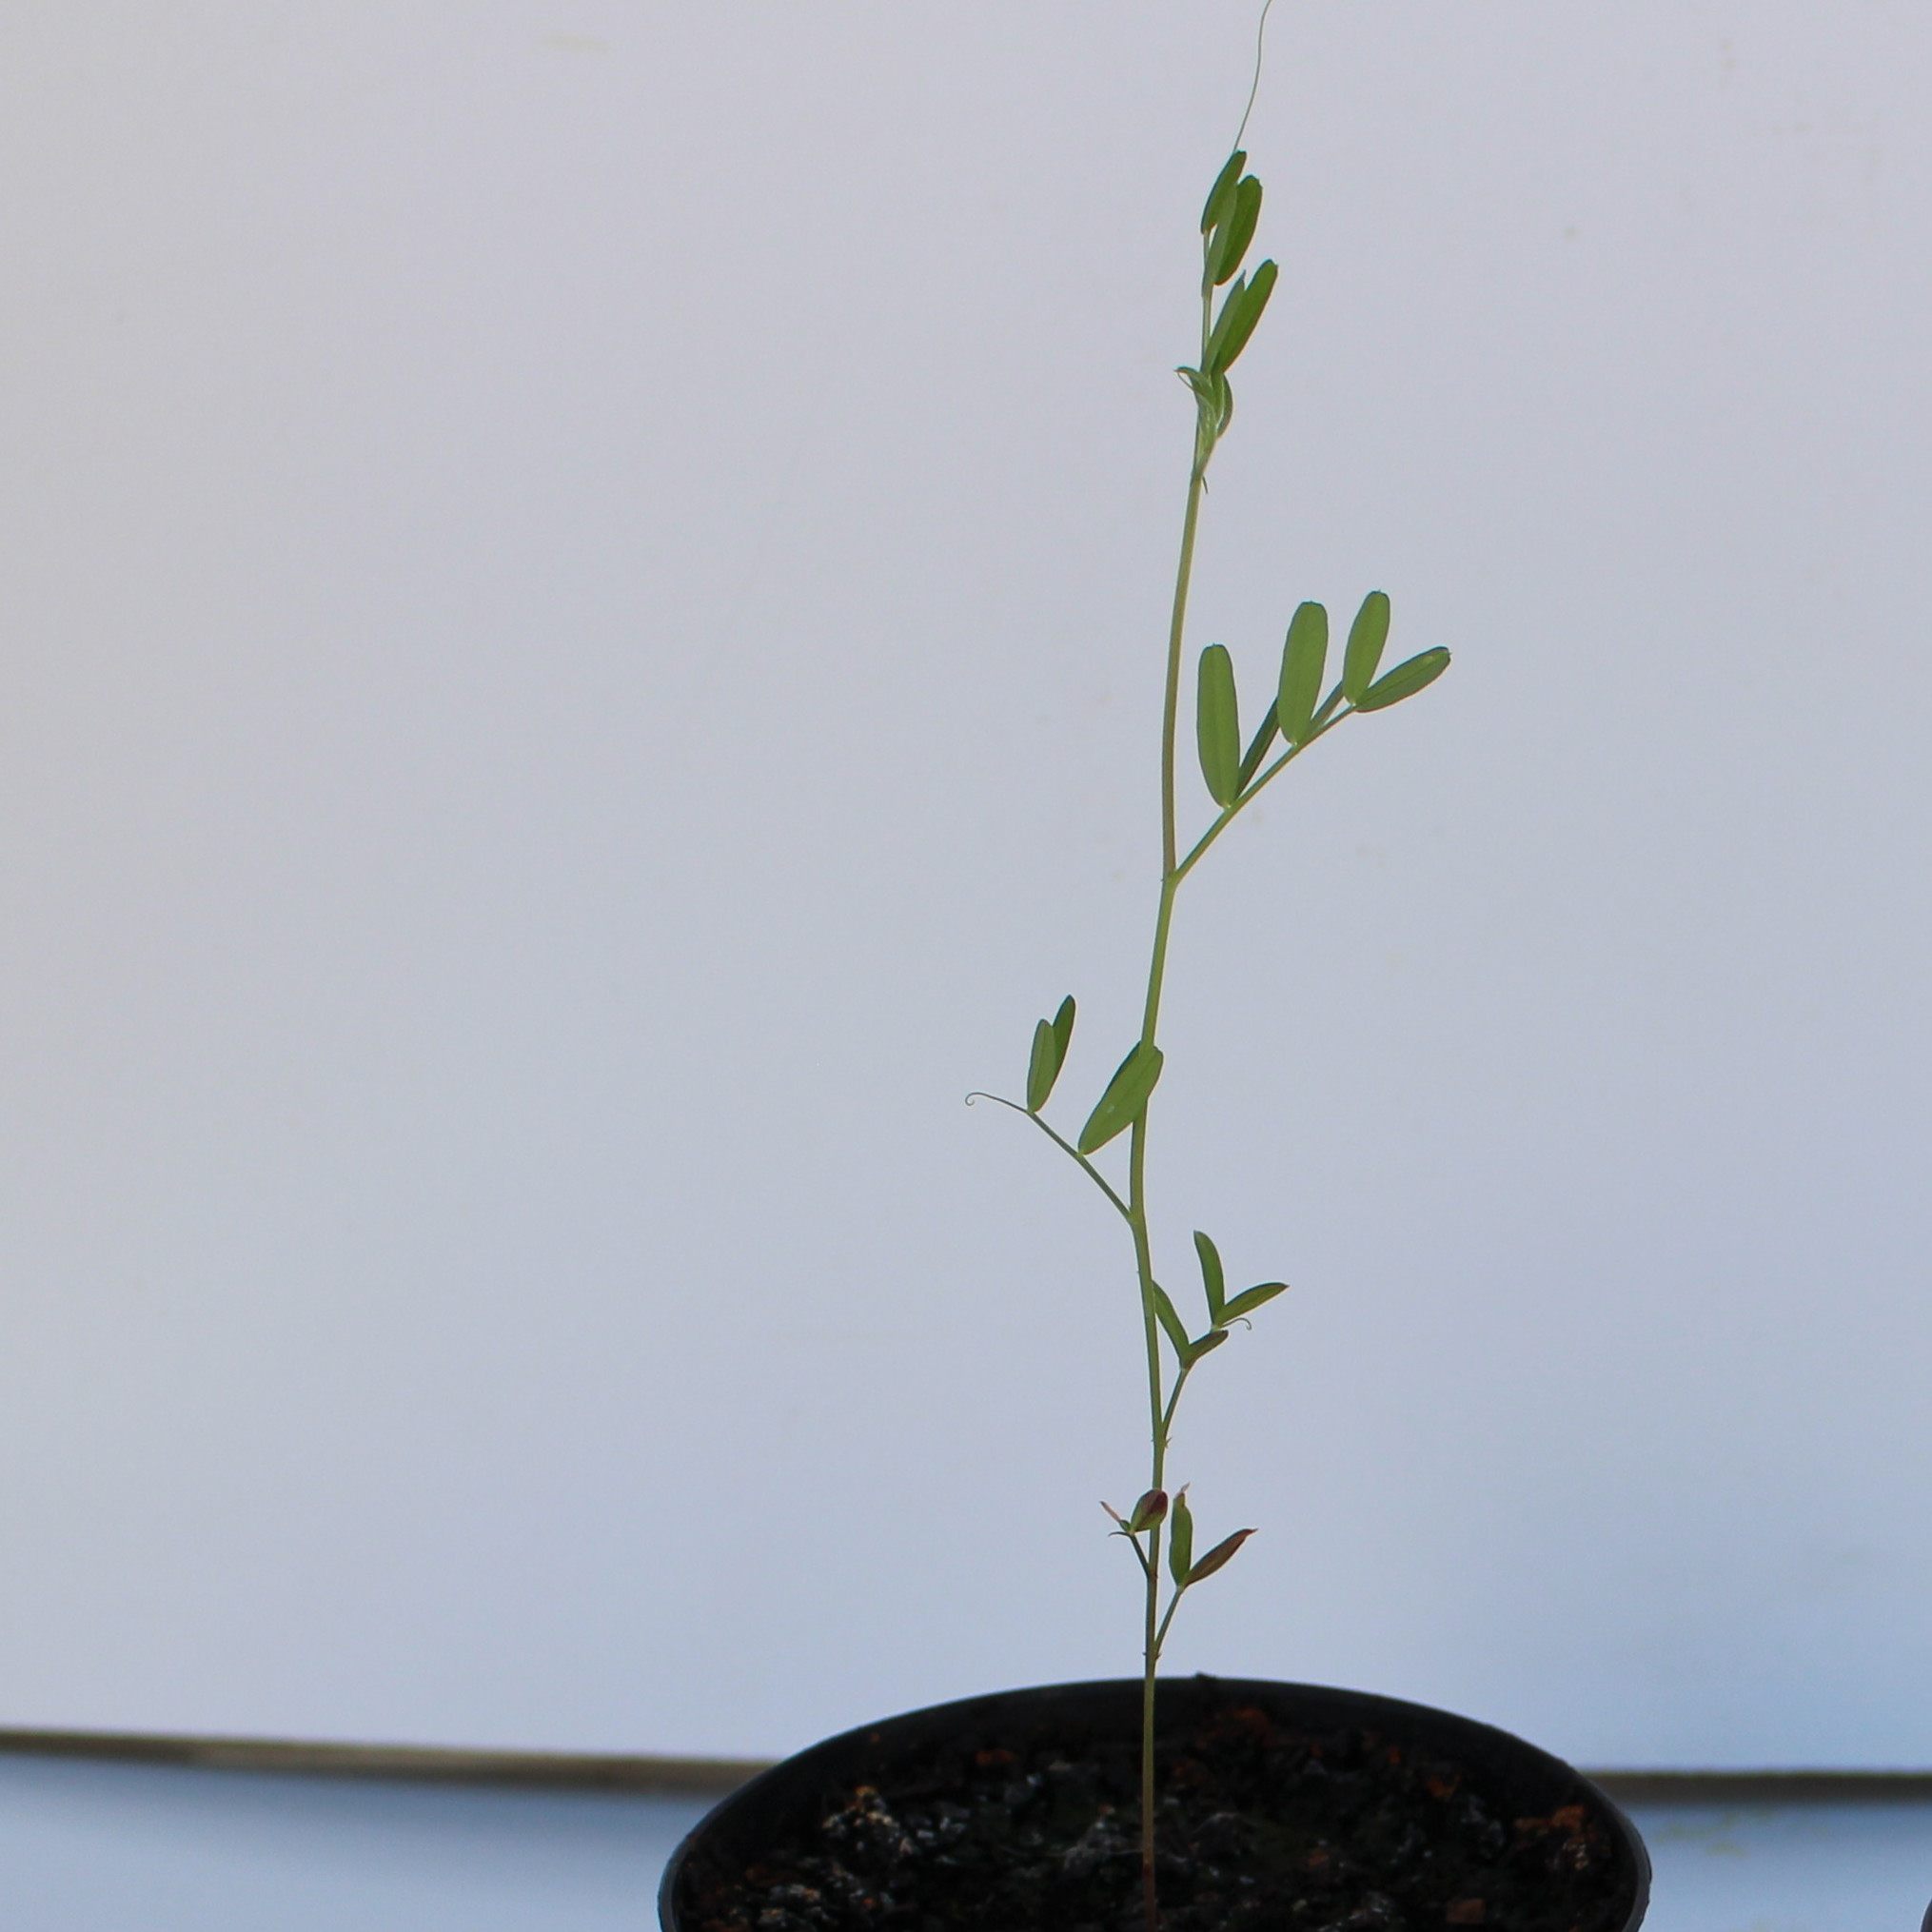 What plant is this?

Vicia sativa
